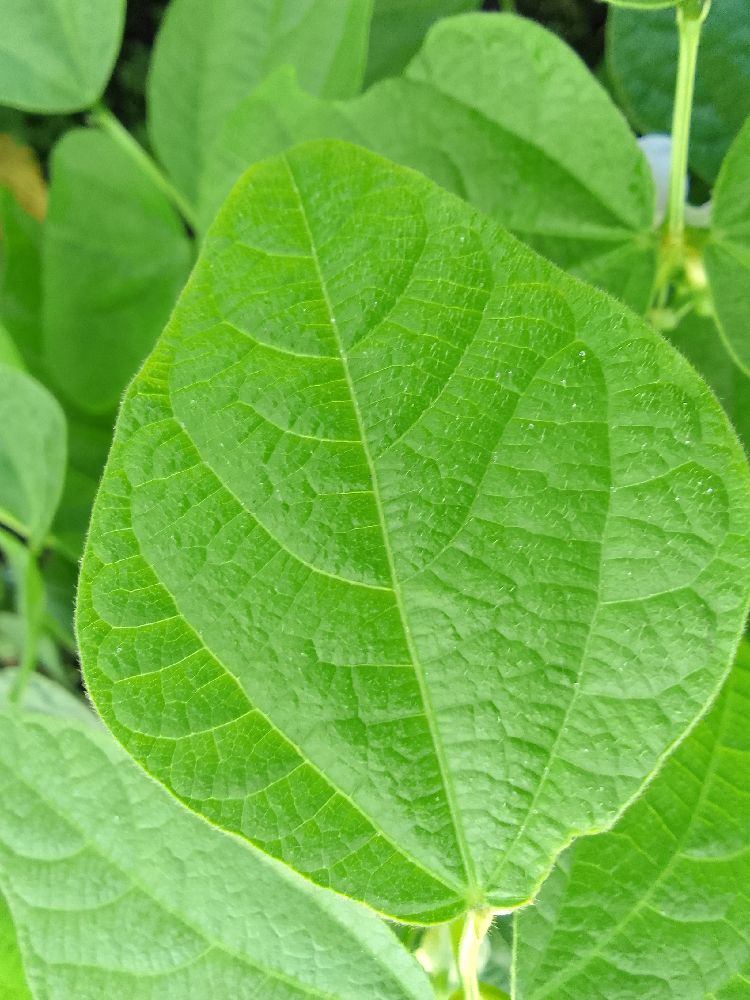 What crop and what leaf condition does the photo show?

common bean, healthy
